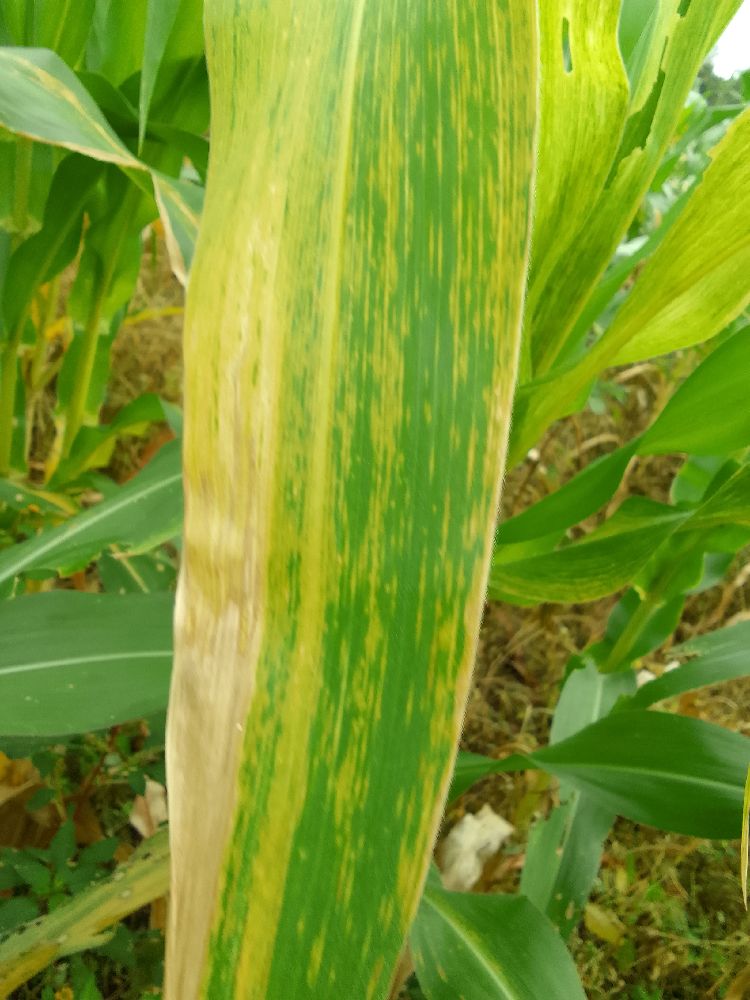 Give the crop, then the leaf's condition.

maize, maize lethal necrosis
